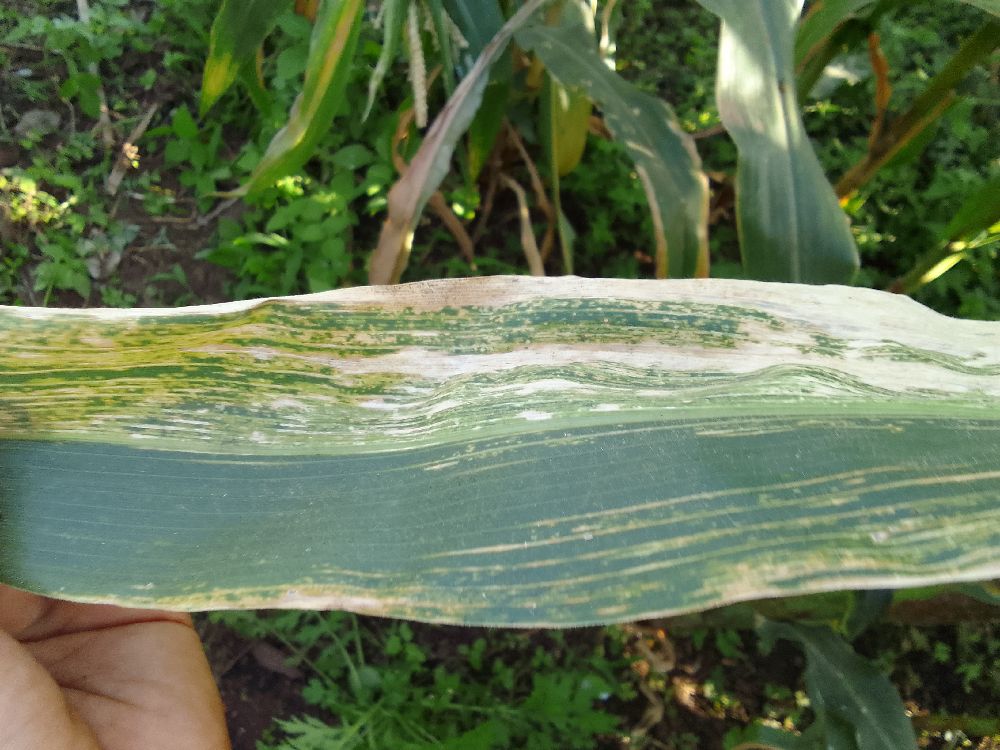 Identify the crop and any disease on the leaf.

maize, maize lethal necrosis
